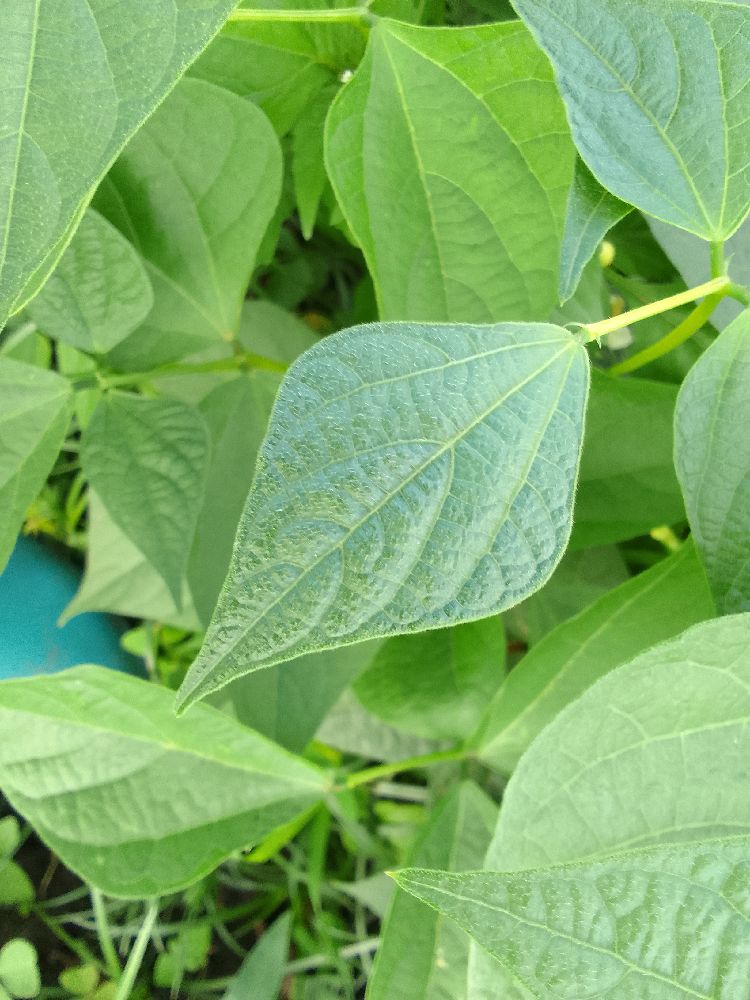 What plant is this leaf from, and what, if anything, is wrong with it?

common bean, healthy
